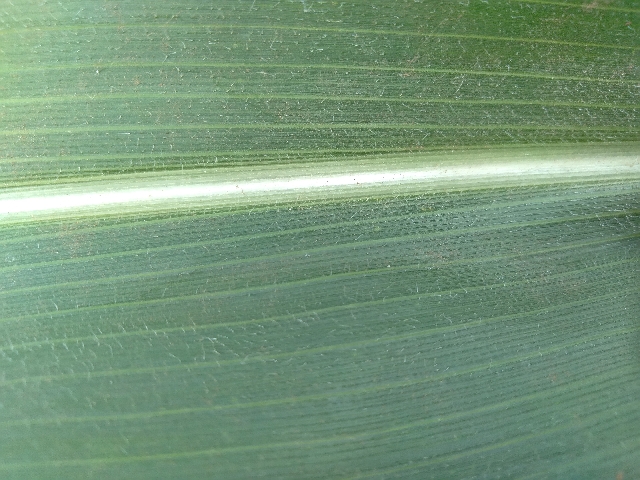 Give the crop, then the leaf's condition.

maize, healthy
